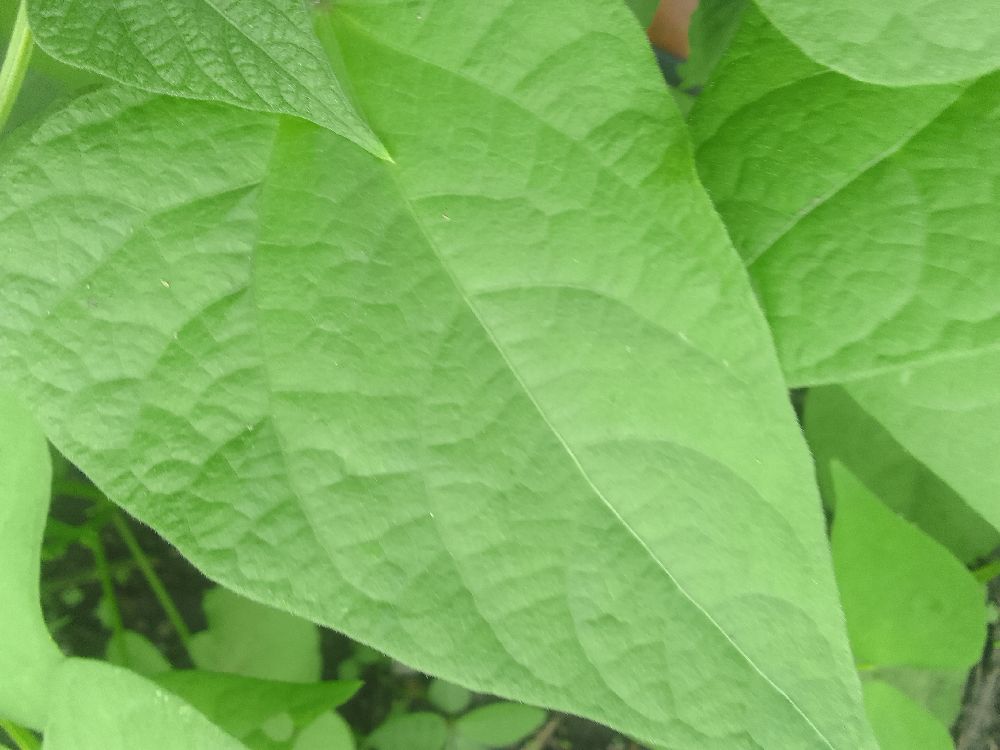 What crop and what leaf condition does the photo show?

common bean, healthy
